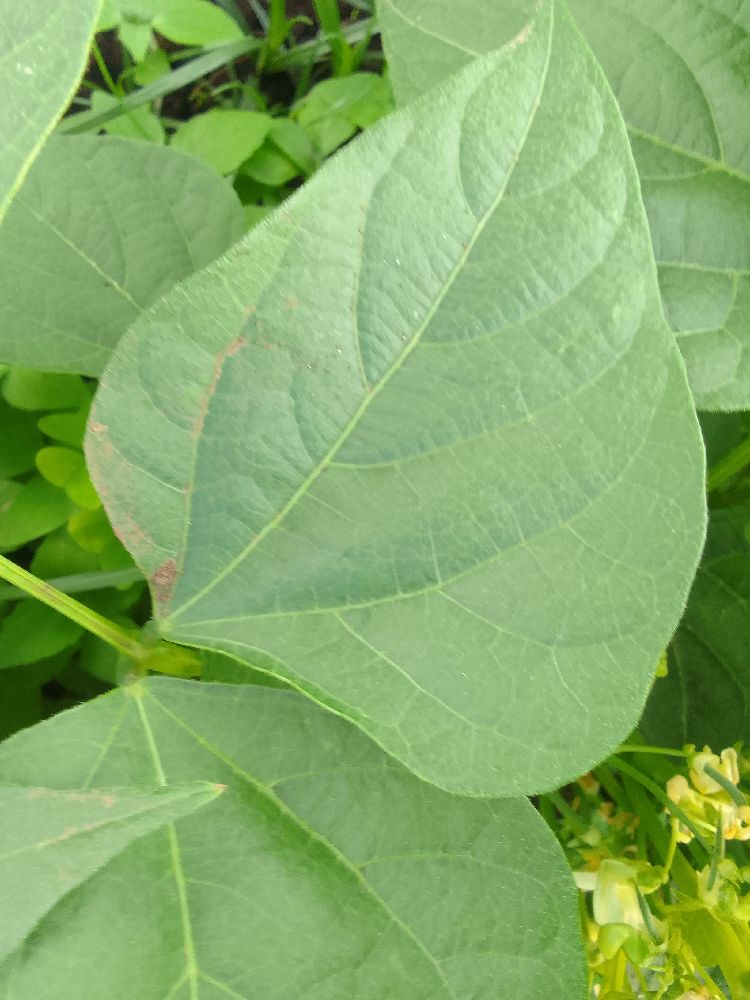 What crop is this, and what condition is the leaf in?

common bean, healthy
